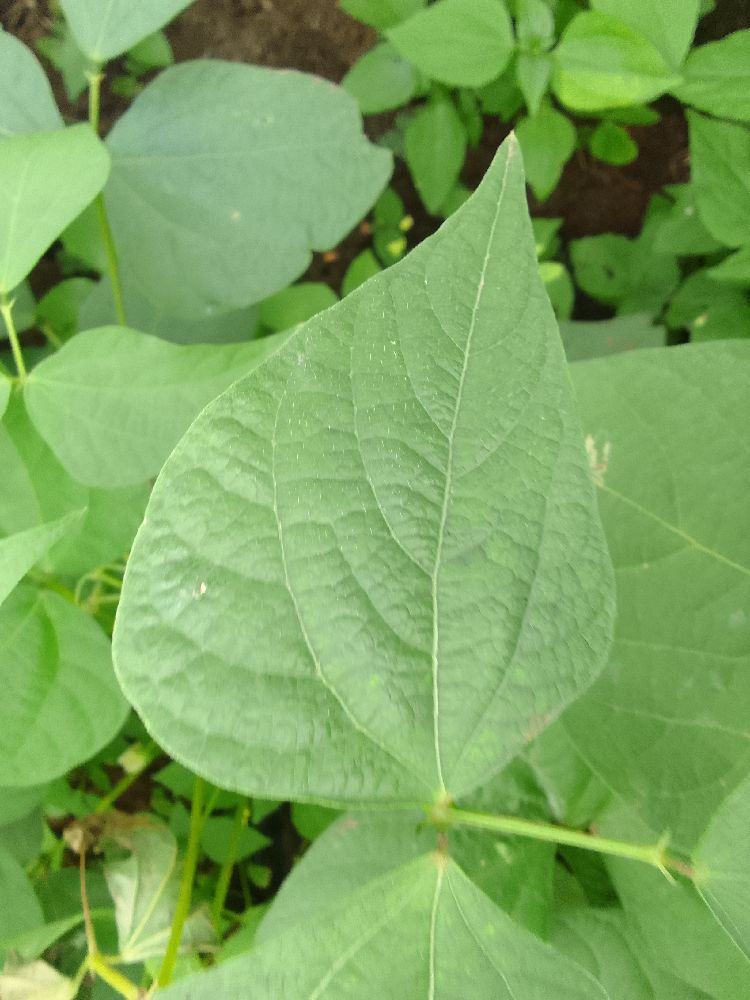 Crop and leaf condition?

common bean, healthy
